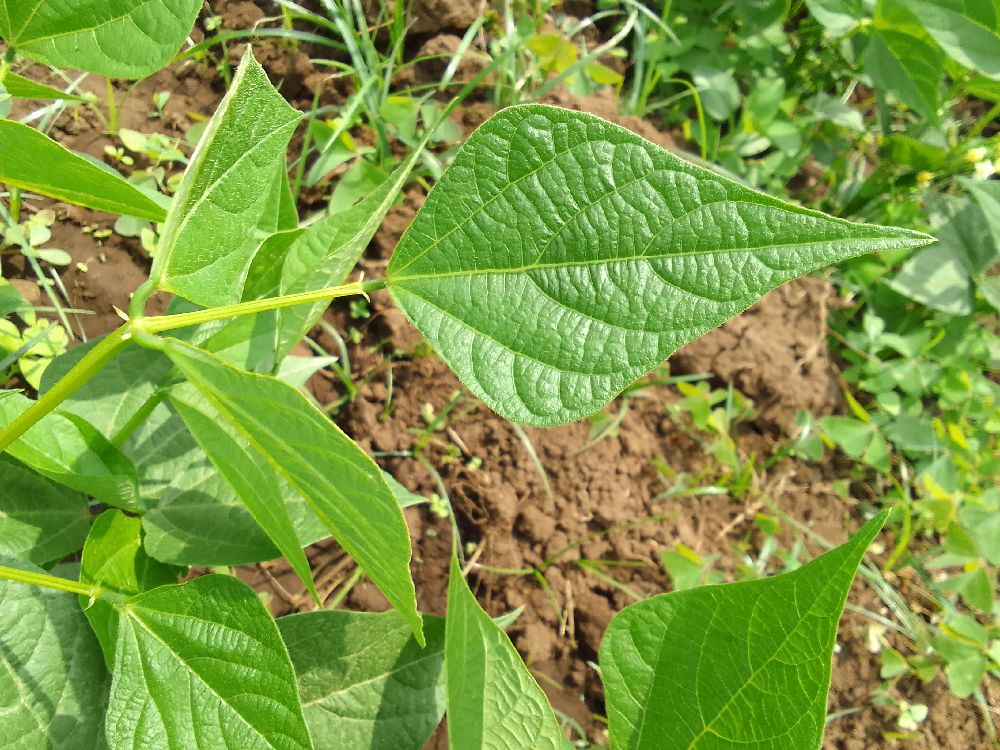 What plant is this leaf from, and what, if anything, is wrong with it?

common bean, healthy
